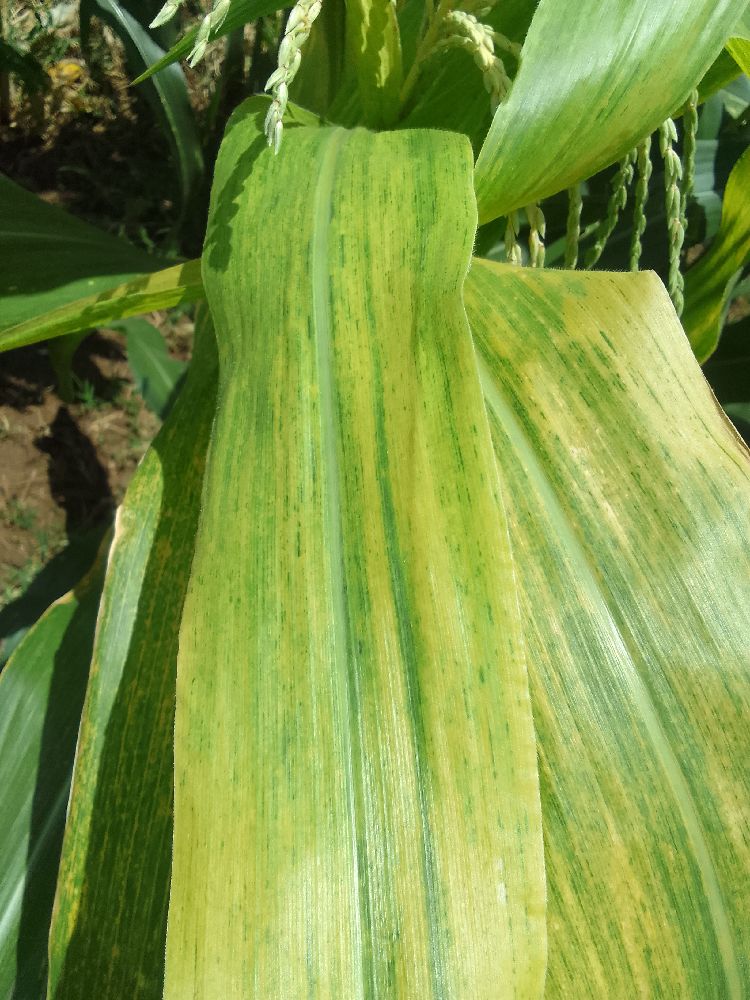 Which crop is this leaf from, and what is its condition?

maize, maize lethal necrosis
